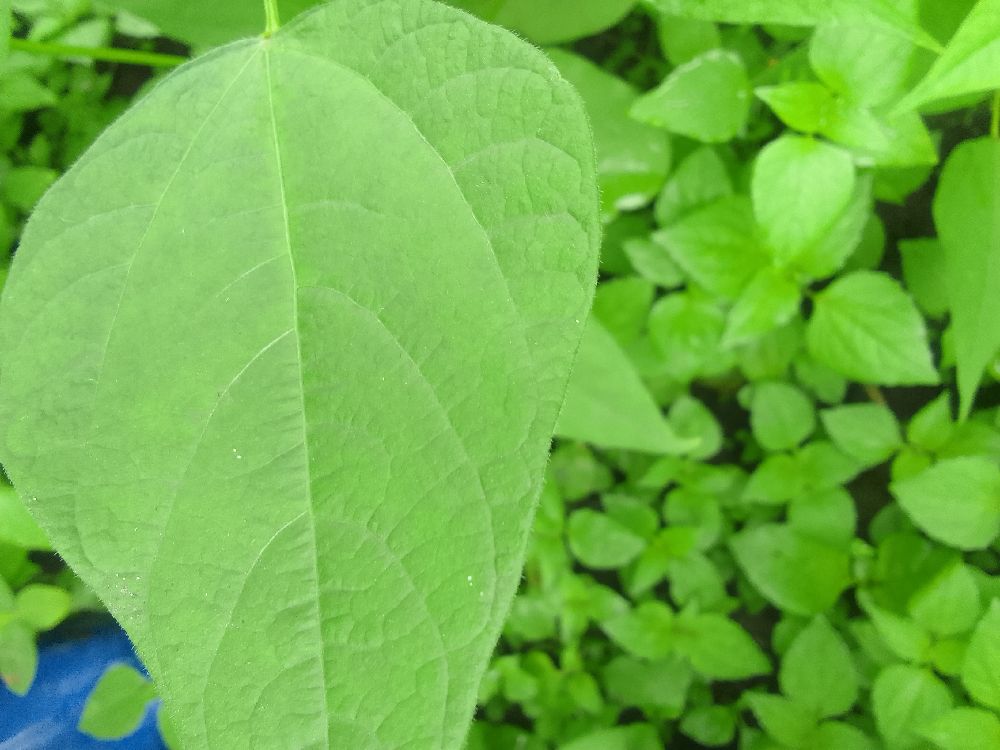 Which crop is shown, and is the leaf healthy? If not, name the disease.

common bean, healthy
